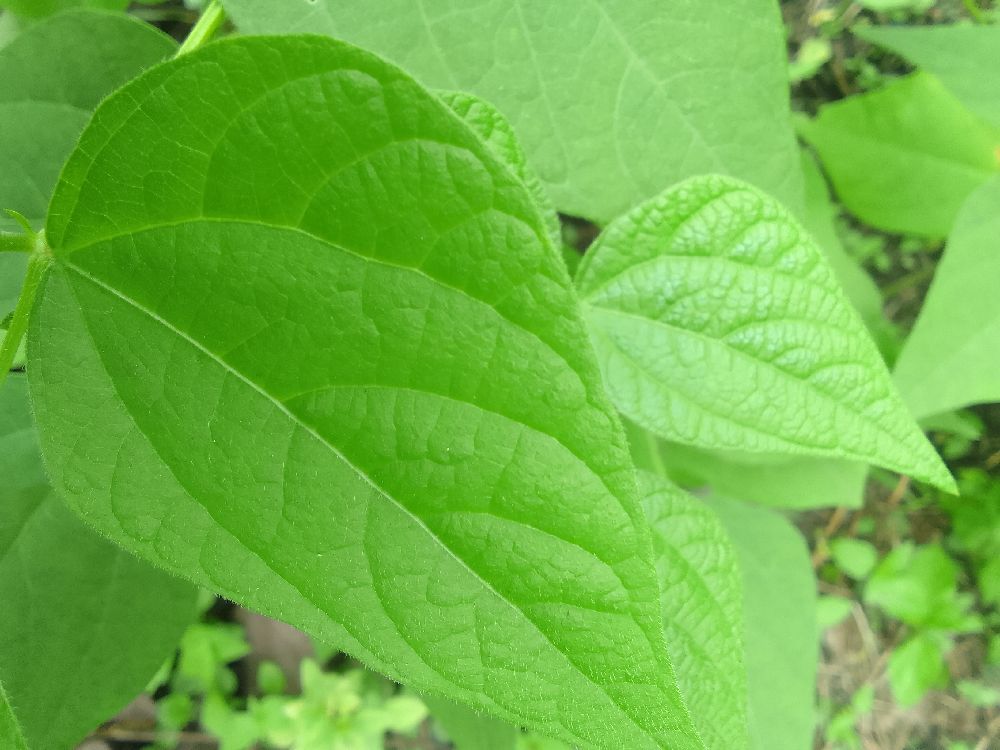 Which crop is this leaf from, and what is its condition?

common bean, healthy
